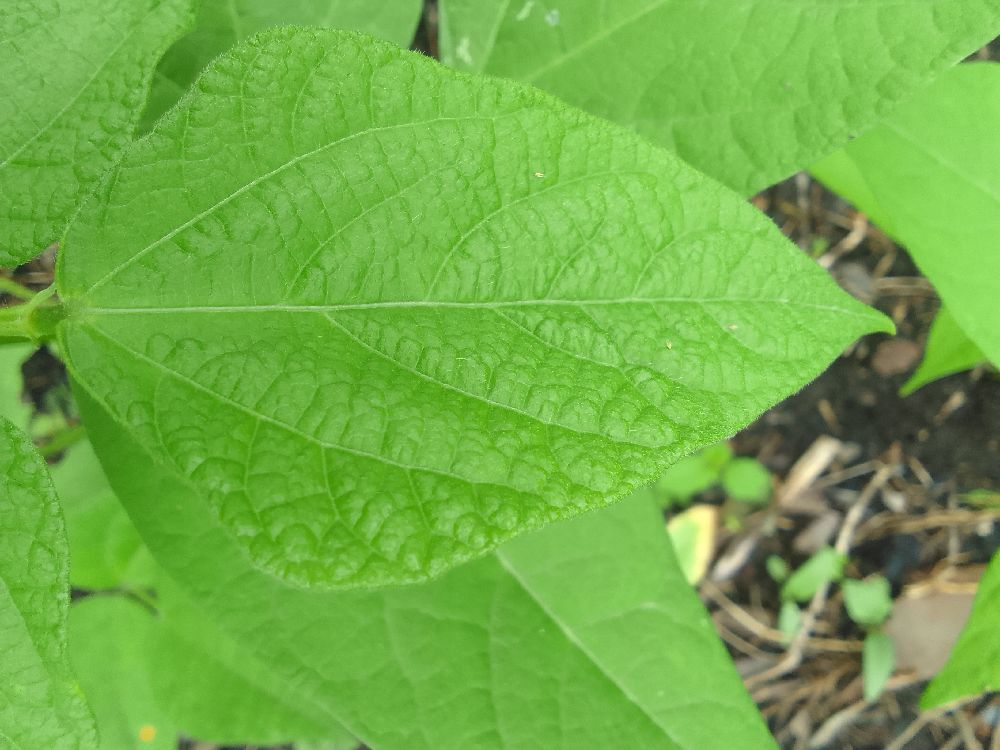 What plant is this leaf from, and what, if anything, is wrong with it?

common bean, healthy
